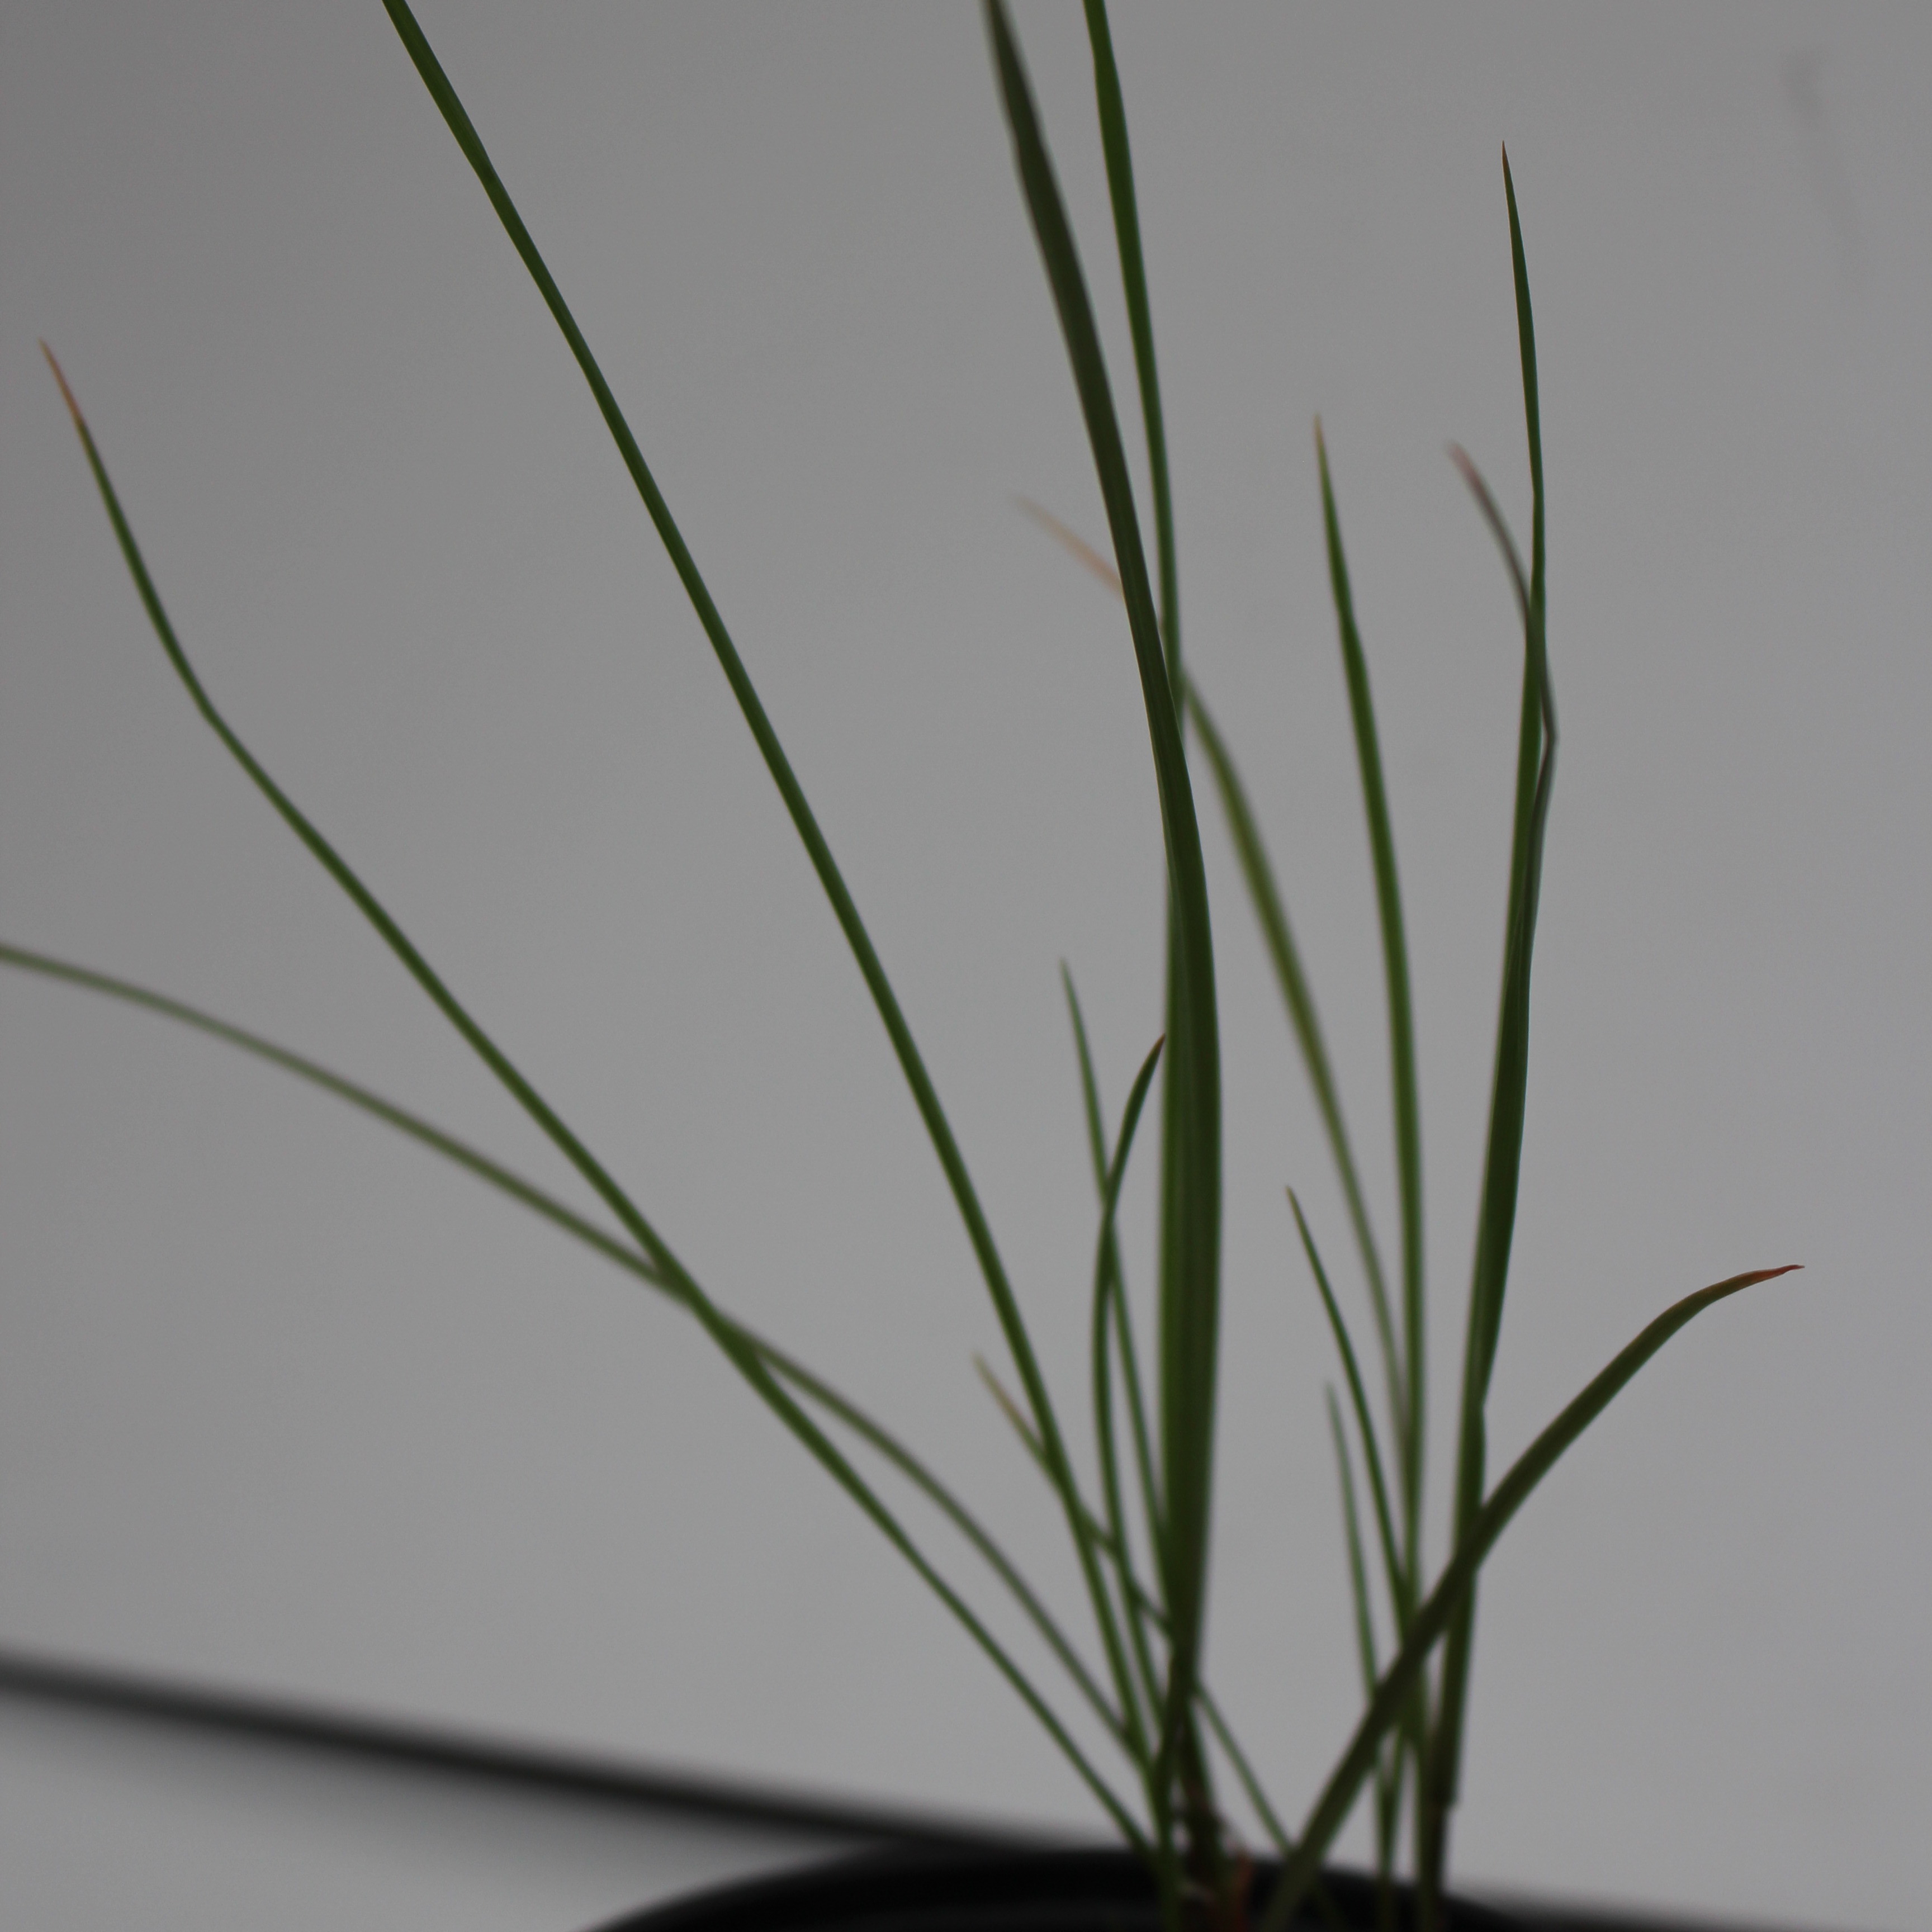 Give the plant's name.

Lolium multiflorum
